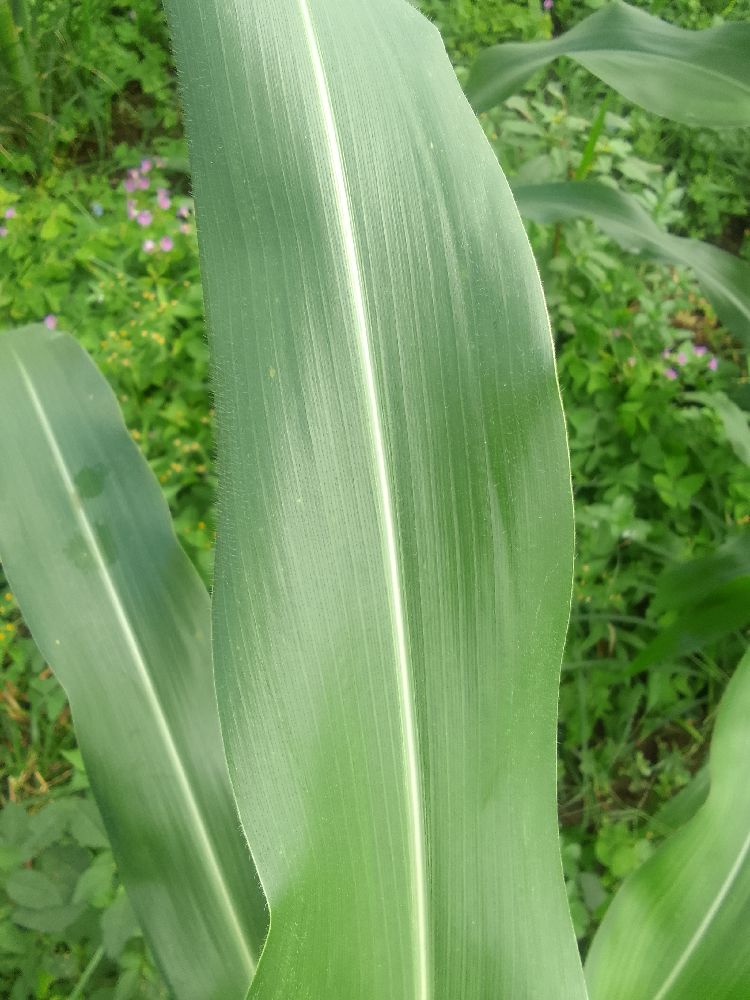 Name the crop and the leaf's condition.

maize, healthy
